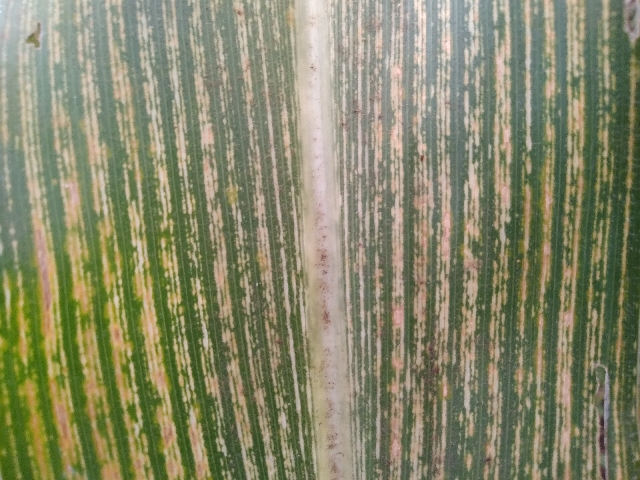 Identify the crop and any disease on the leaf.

maize, maize streak virus
